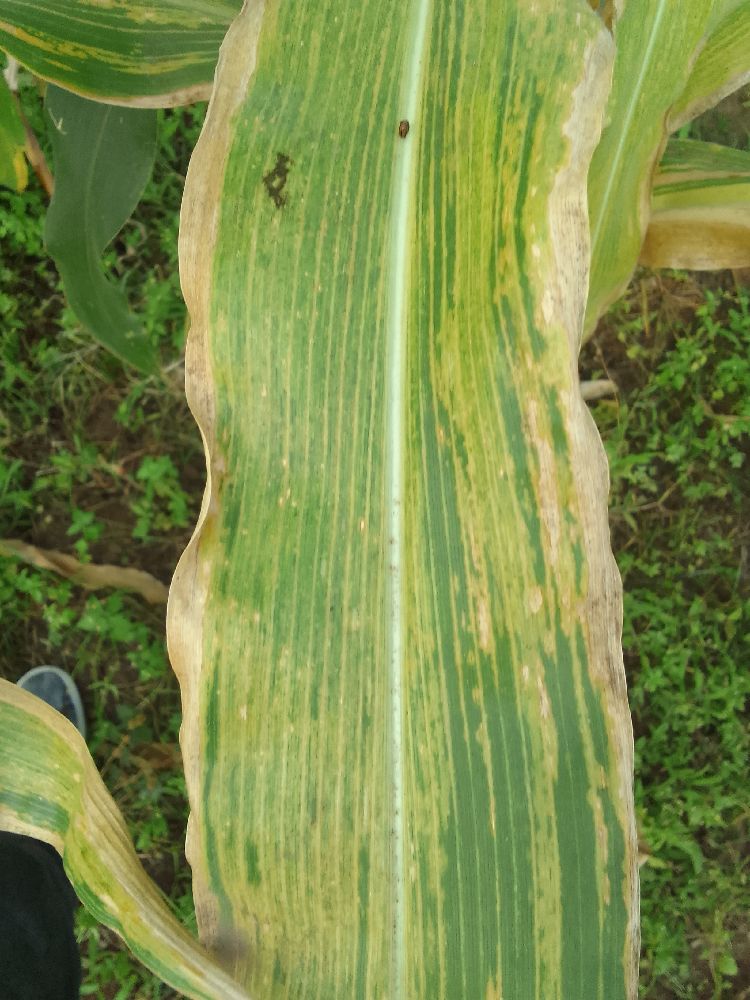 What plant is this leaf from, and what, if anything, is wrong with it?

maize, maize lethal necrosis
